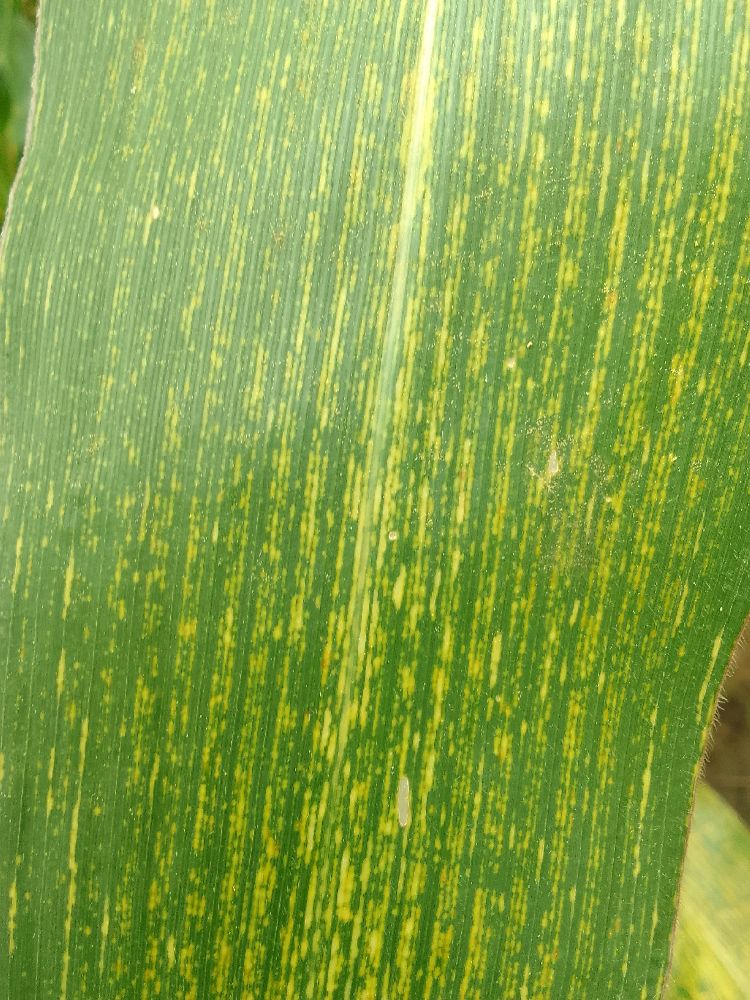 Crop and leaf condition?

maize, maize streak virus
